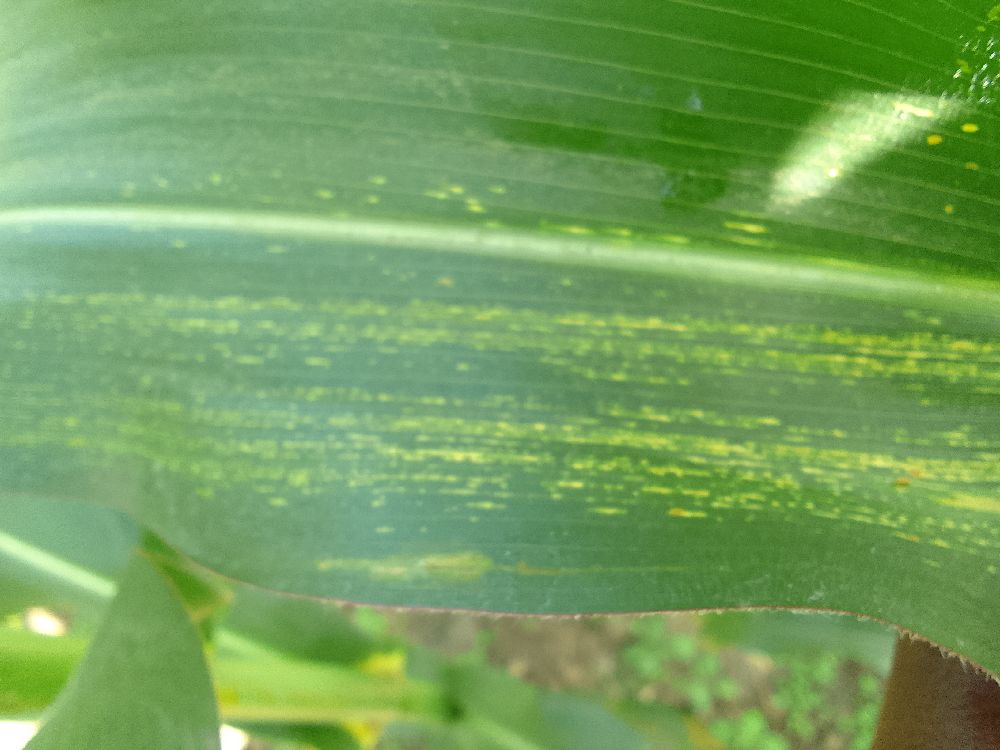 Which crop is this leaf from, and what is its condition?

maize, maize streak virus
